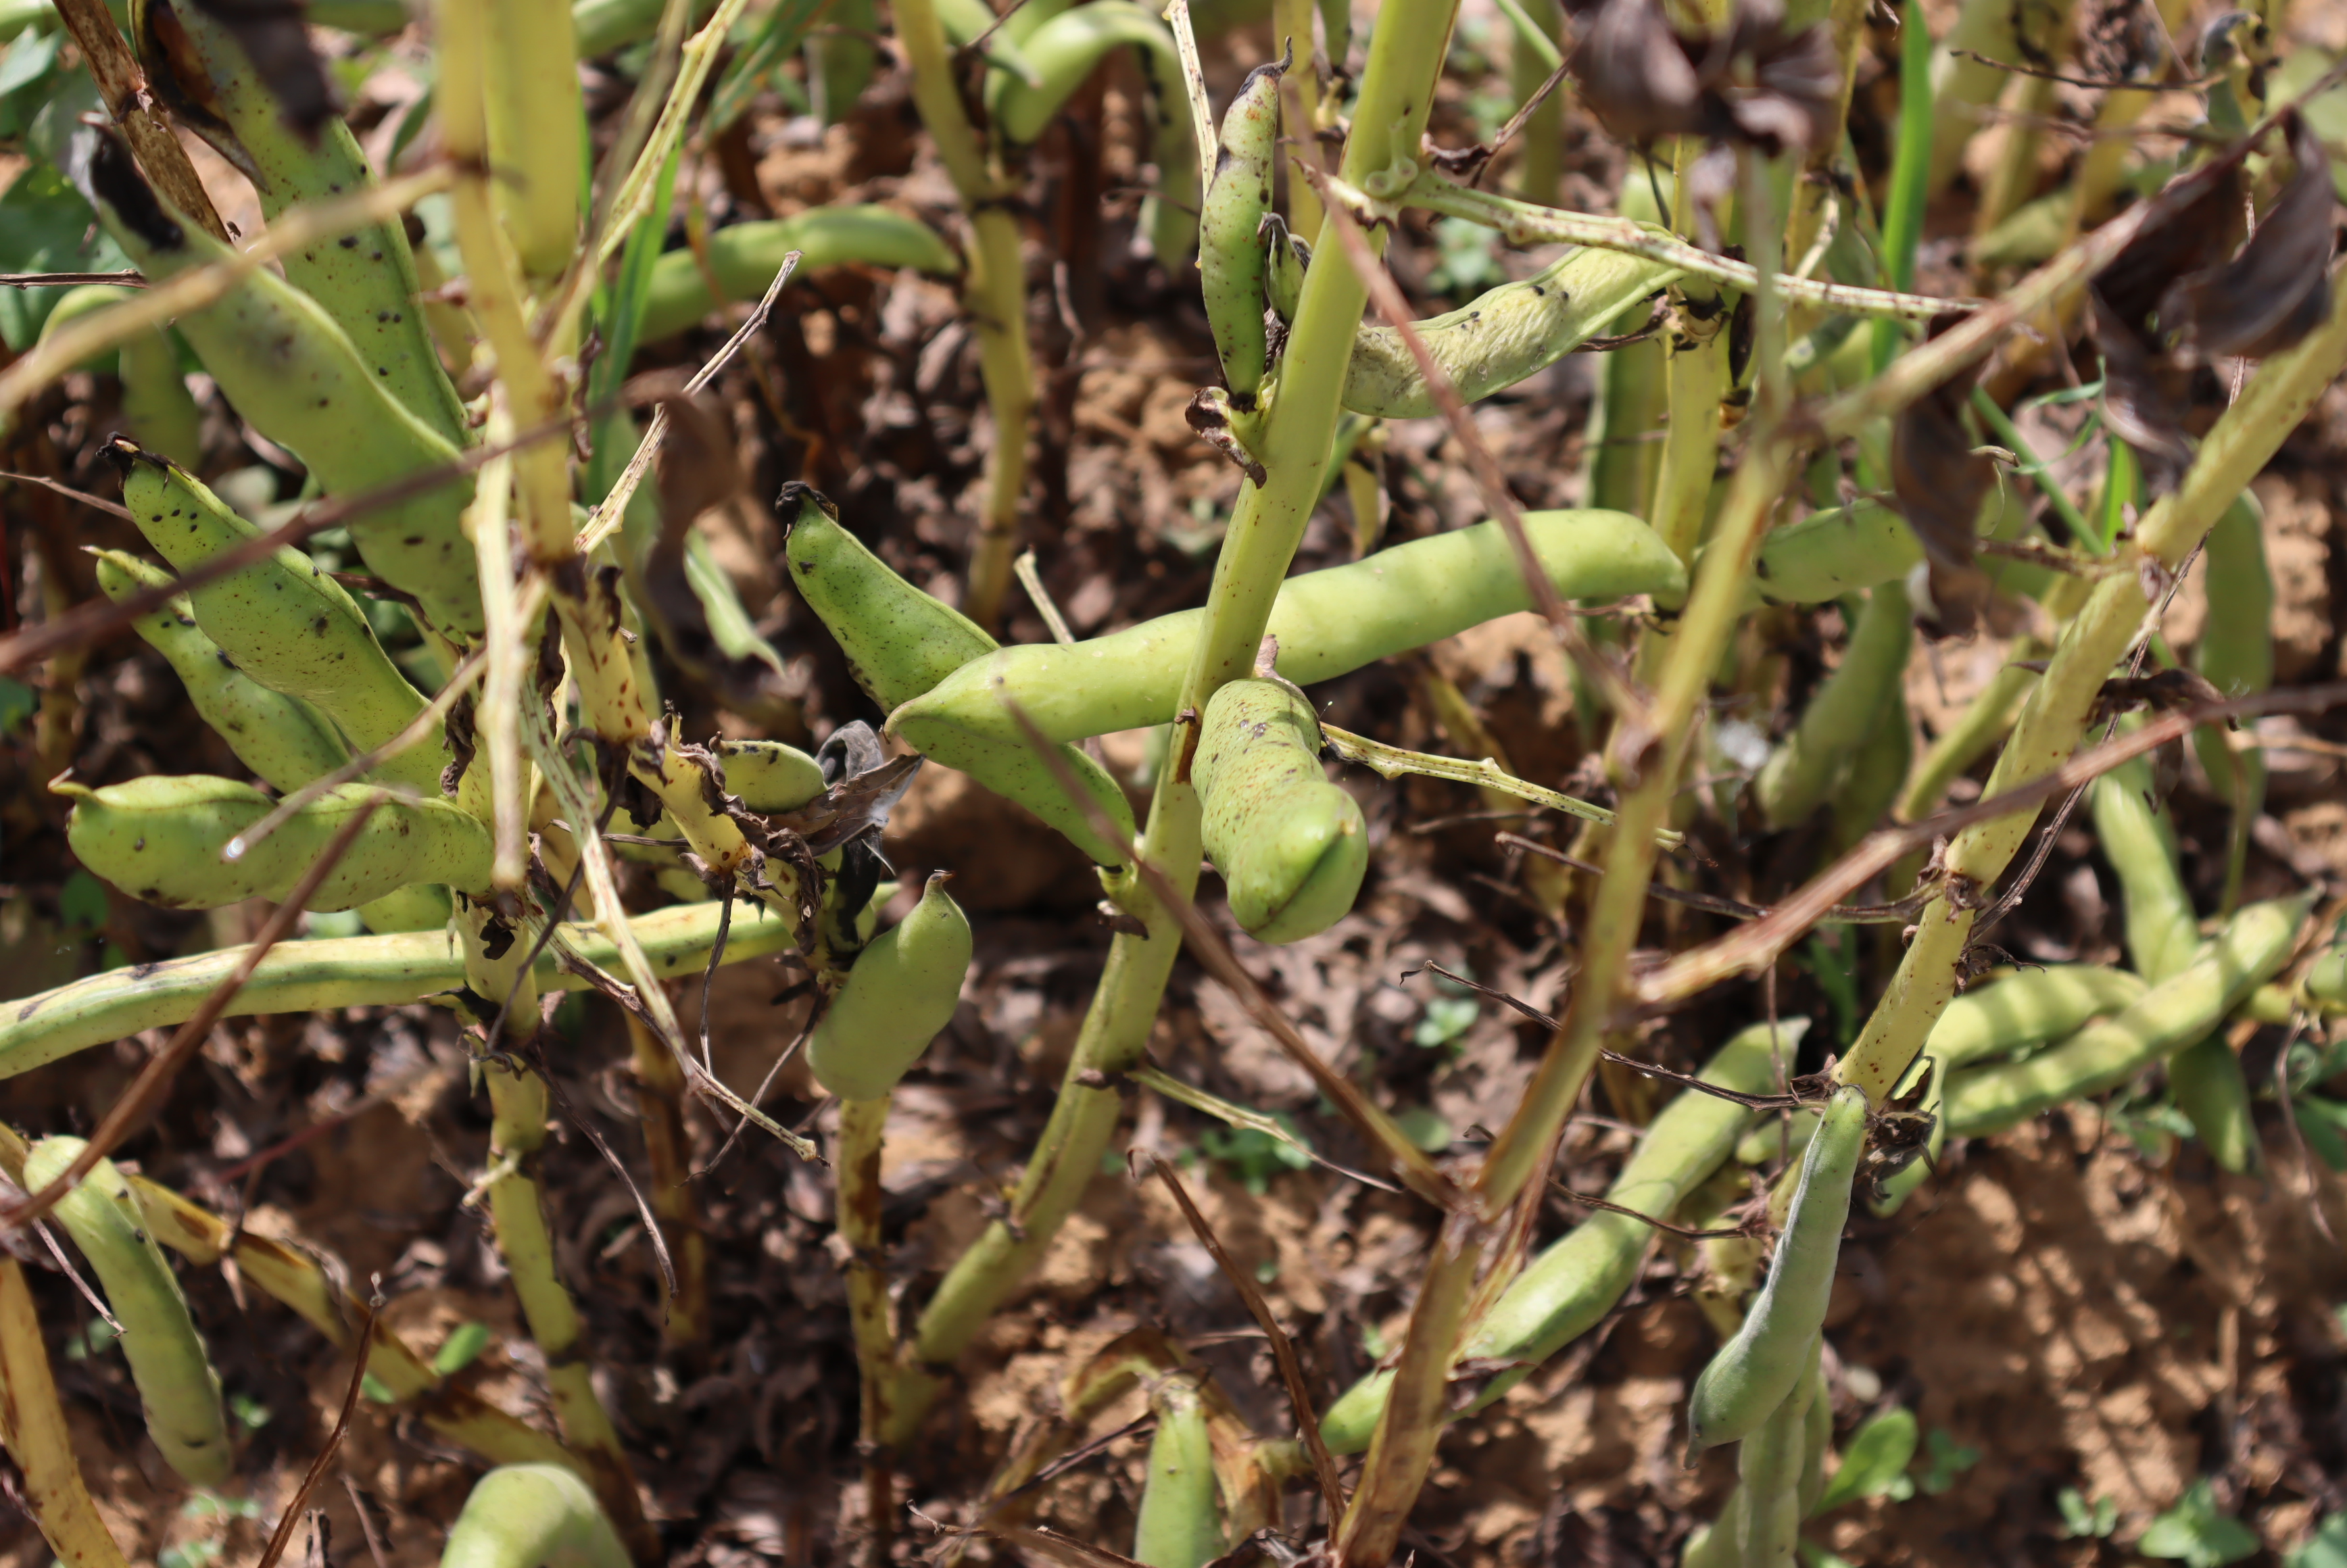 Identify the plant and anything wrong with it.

faba bean, chocolate spot, oedema, rust
